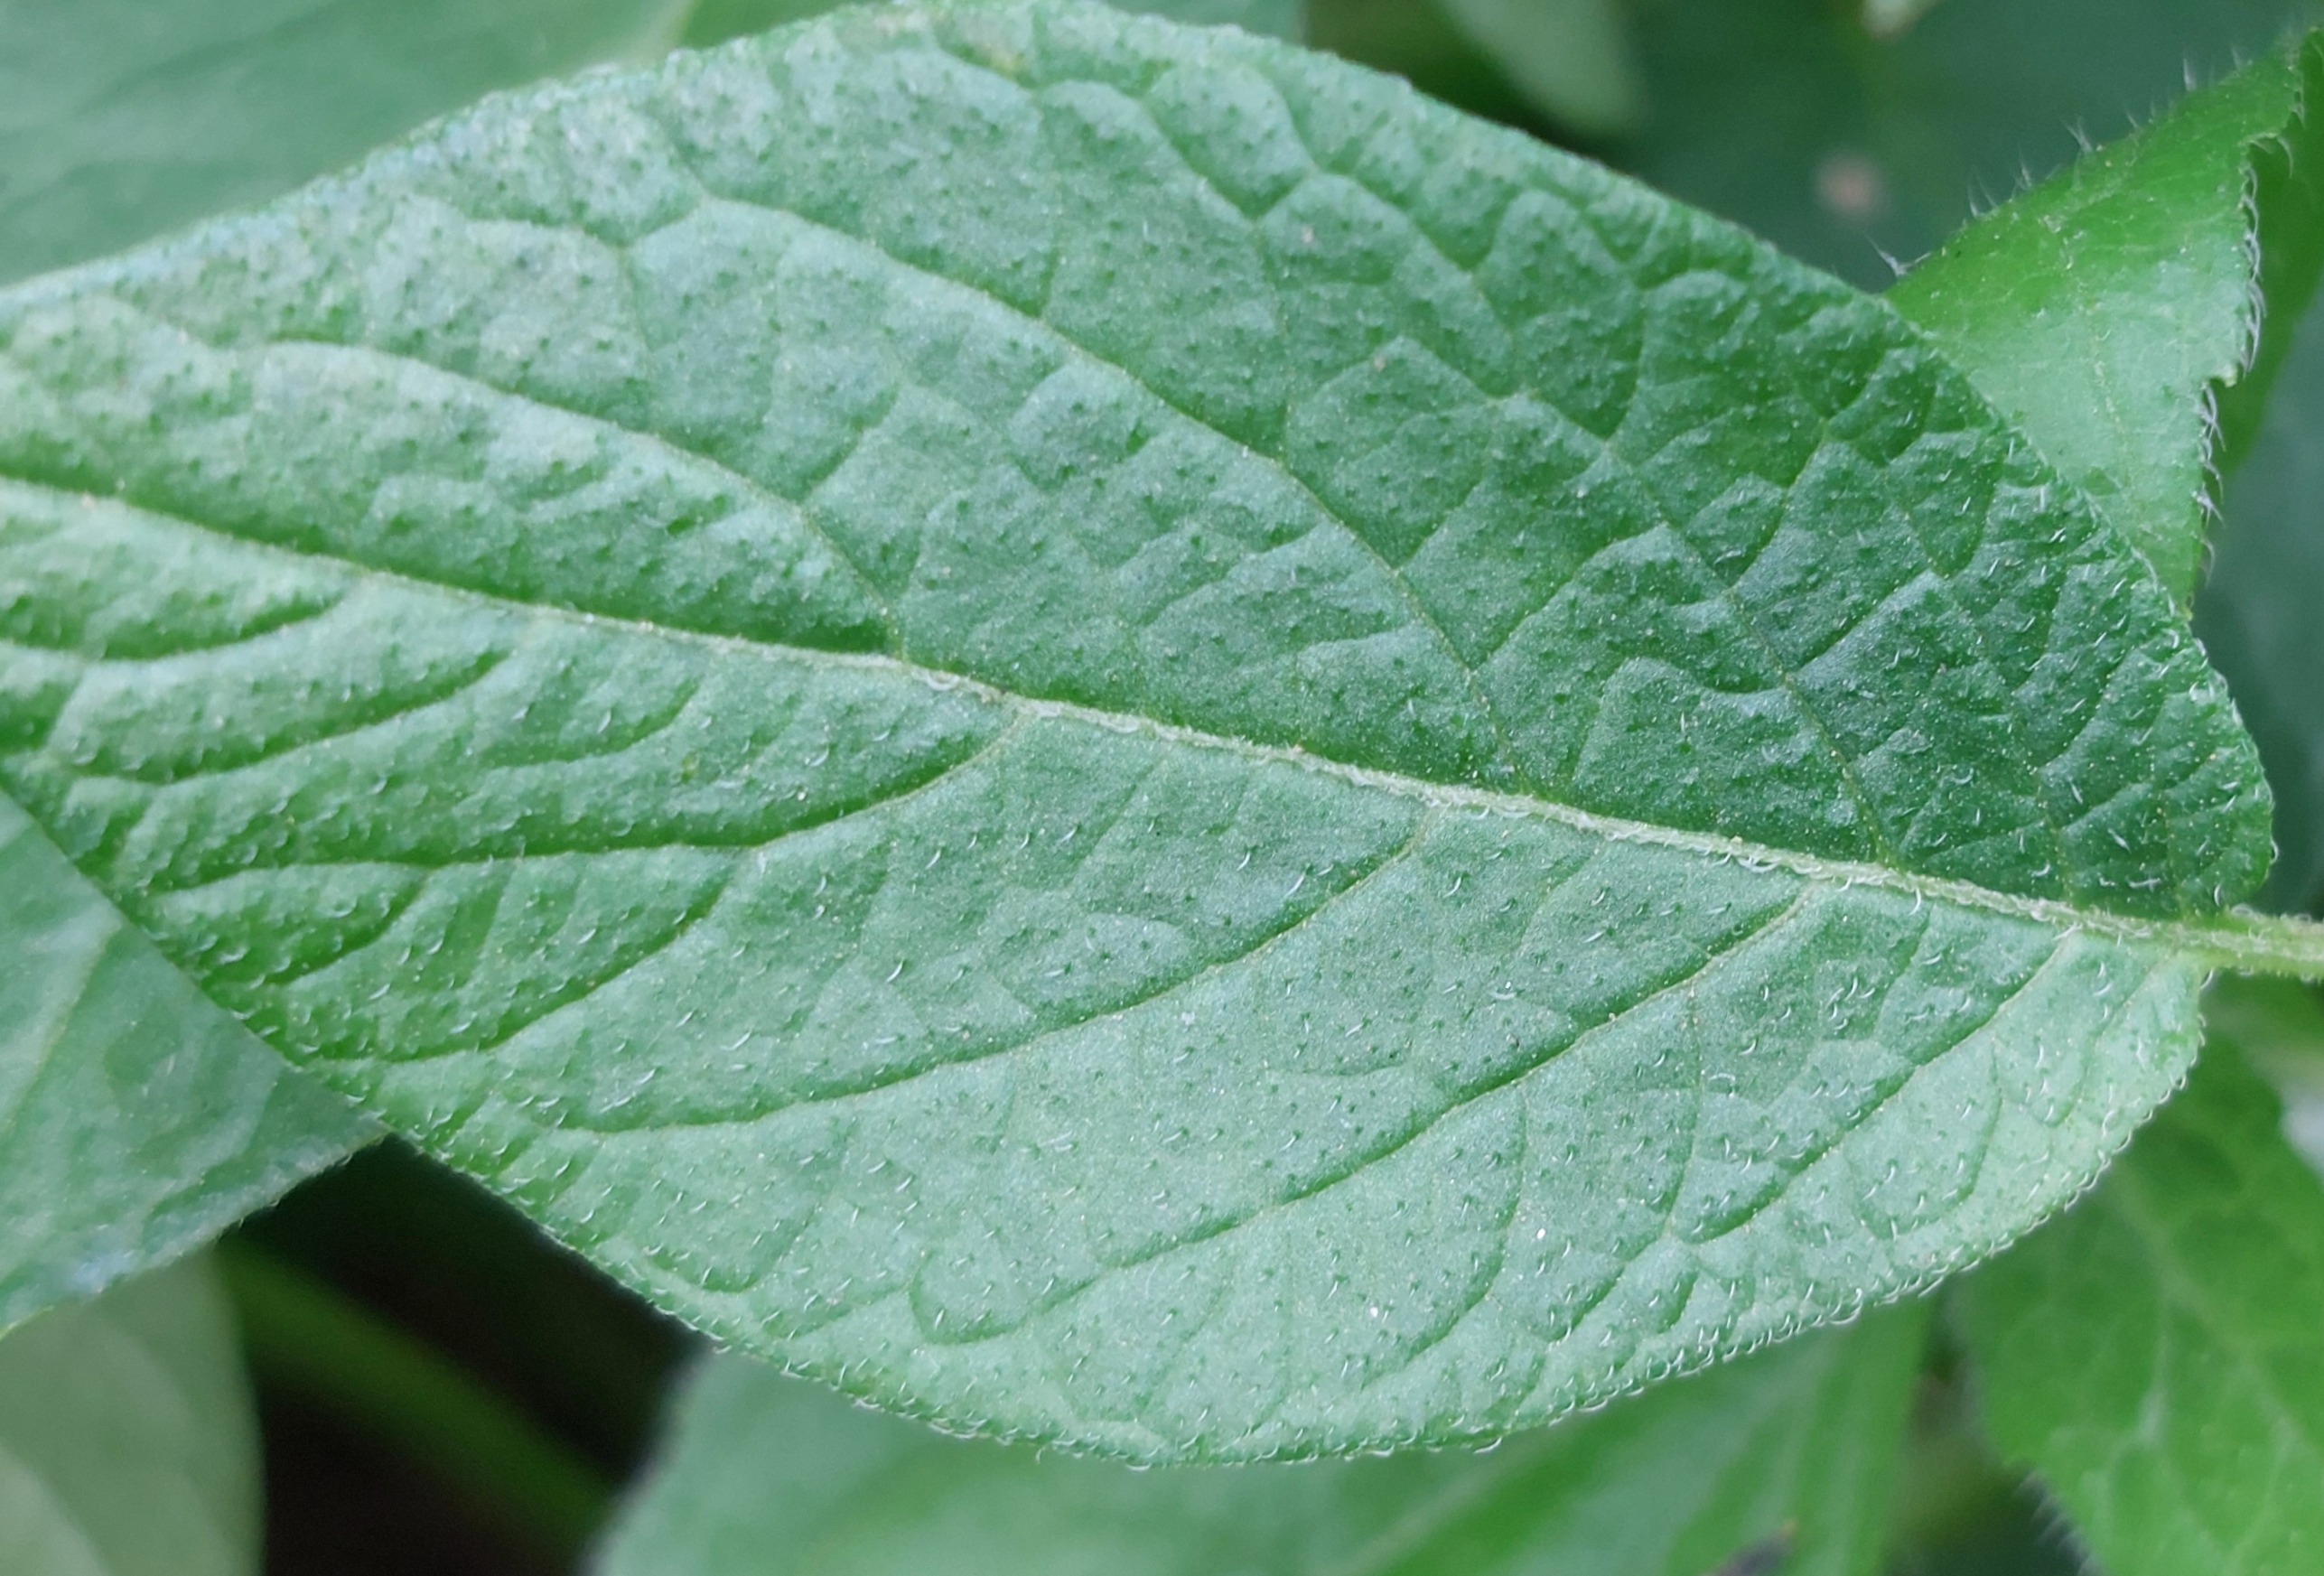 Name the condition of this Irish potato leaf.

healthy
